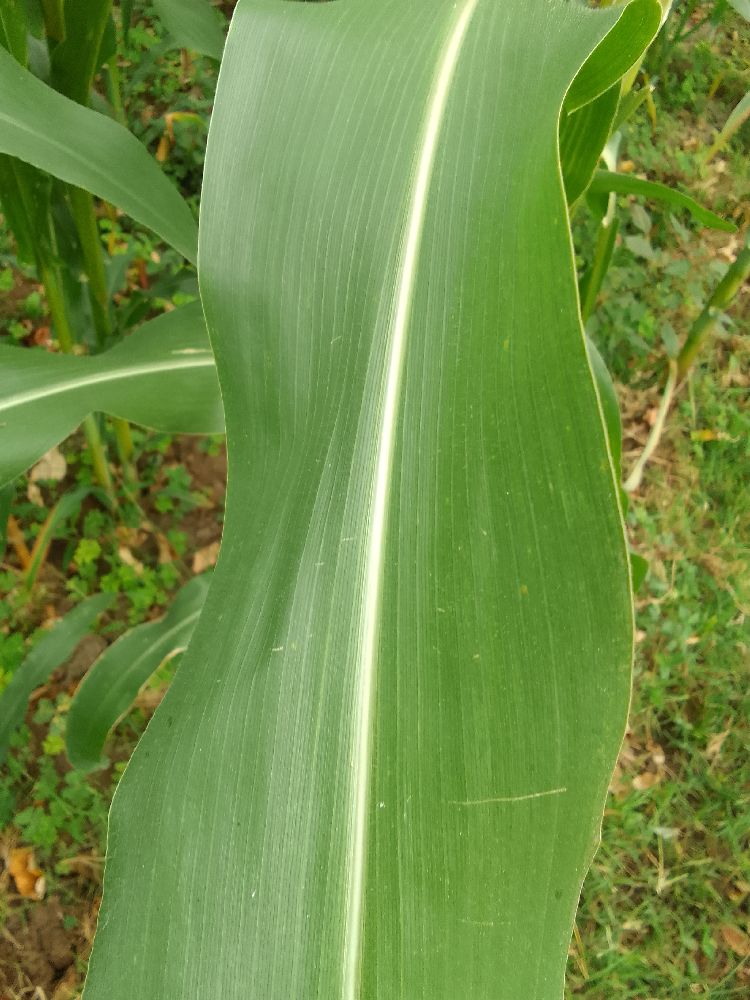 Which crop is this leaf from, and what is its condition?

maize, healthy
